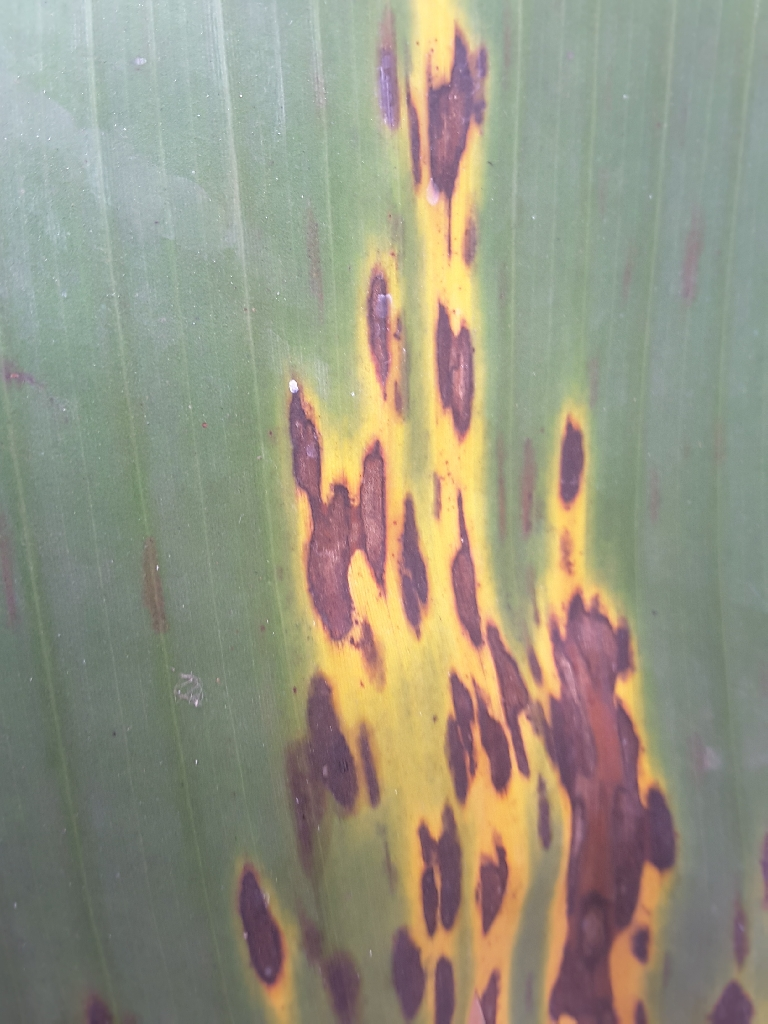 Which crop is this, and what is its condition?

banana, black sigatoka
